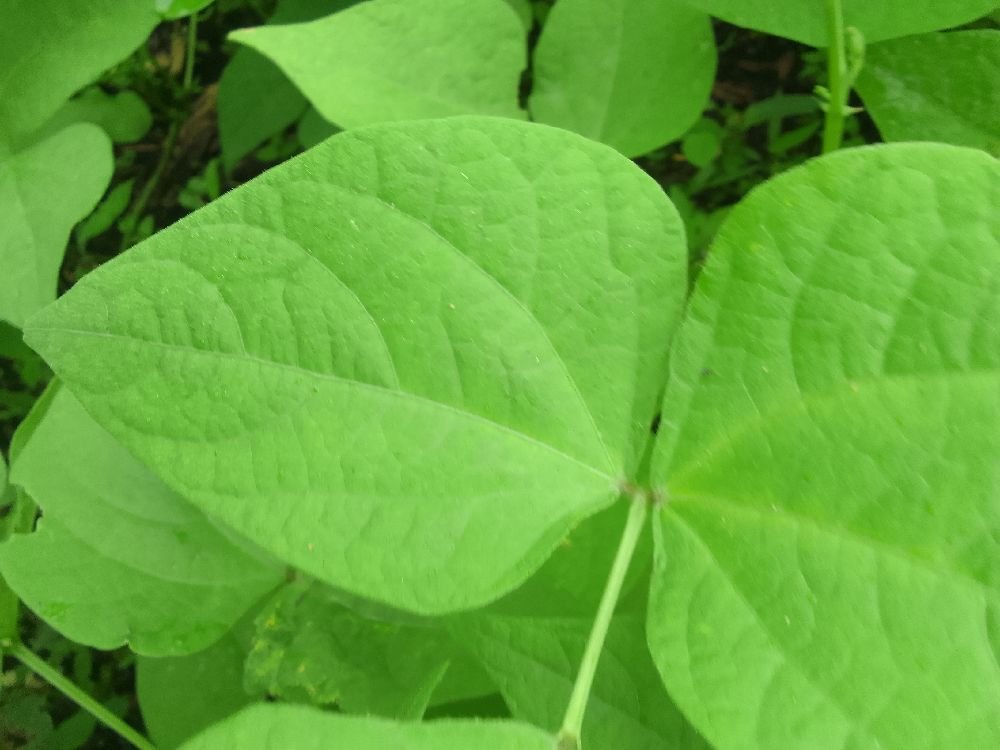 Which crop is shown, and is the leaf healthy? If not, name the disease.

common bean, healthy
